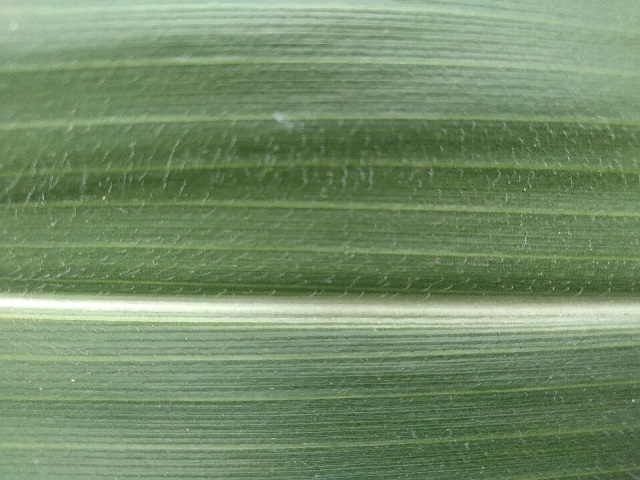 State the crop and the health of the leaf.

maize, healthy
